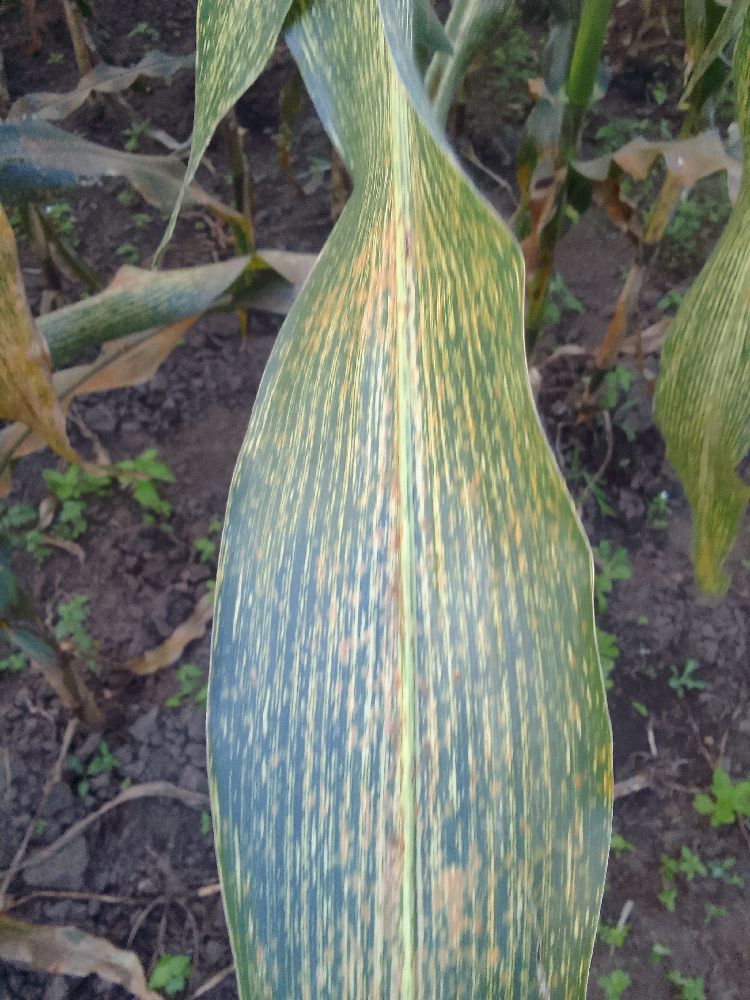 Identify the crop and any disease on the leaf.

maize, maize streak virus
